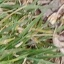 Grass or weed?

grass
